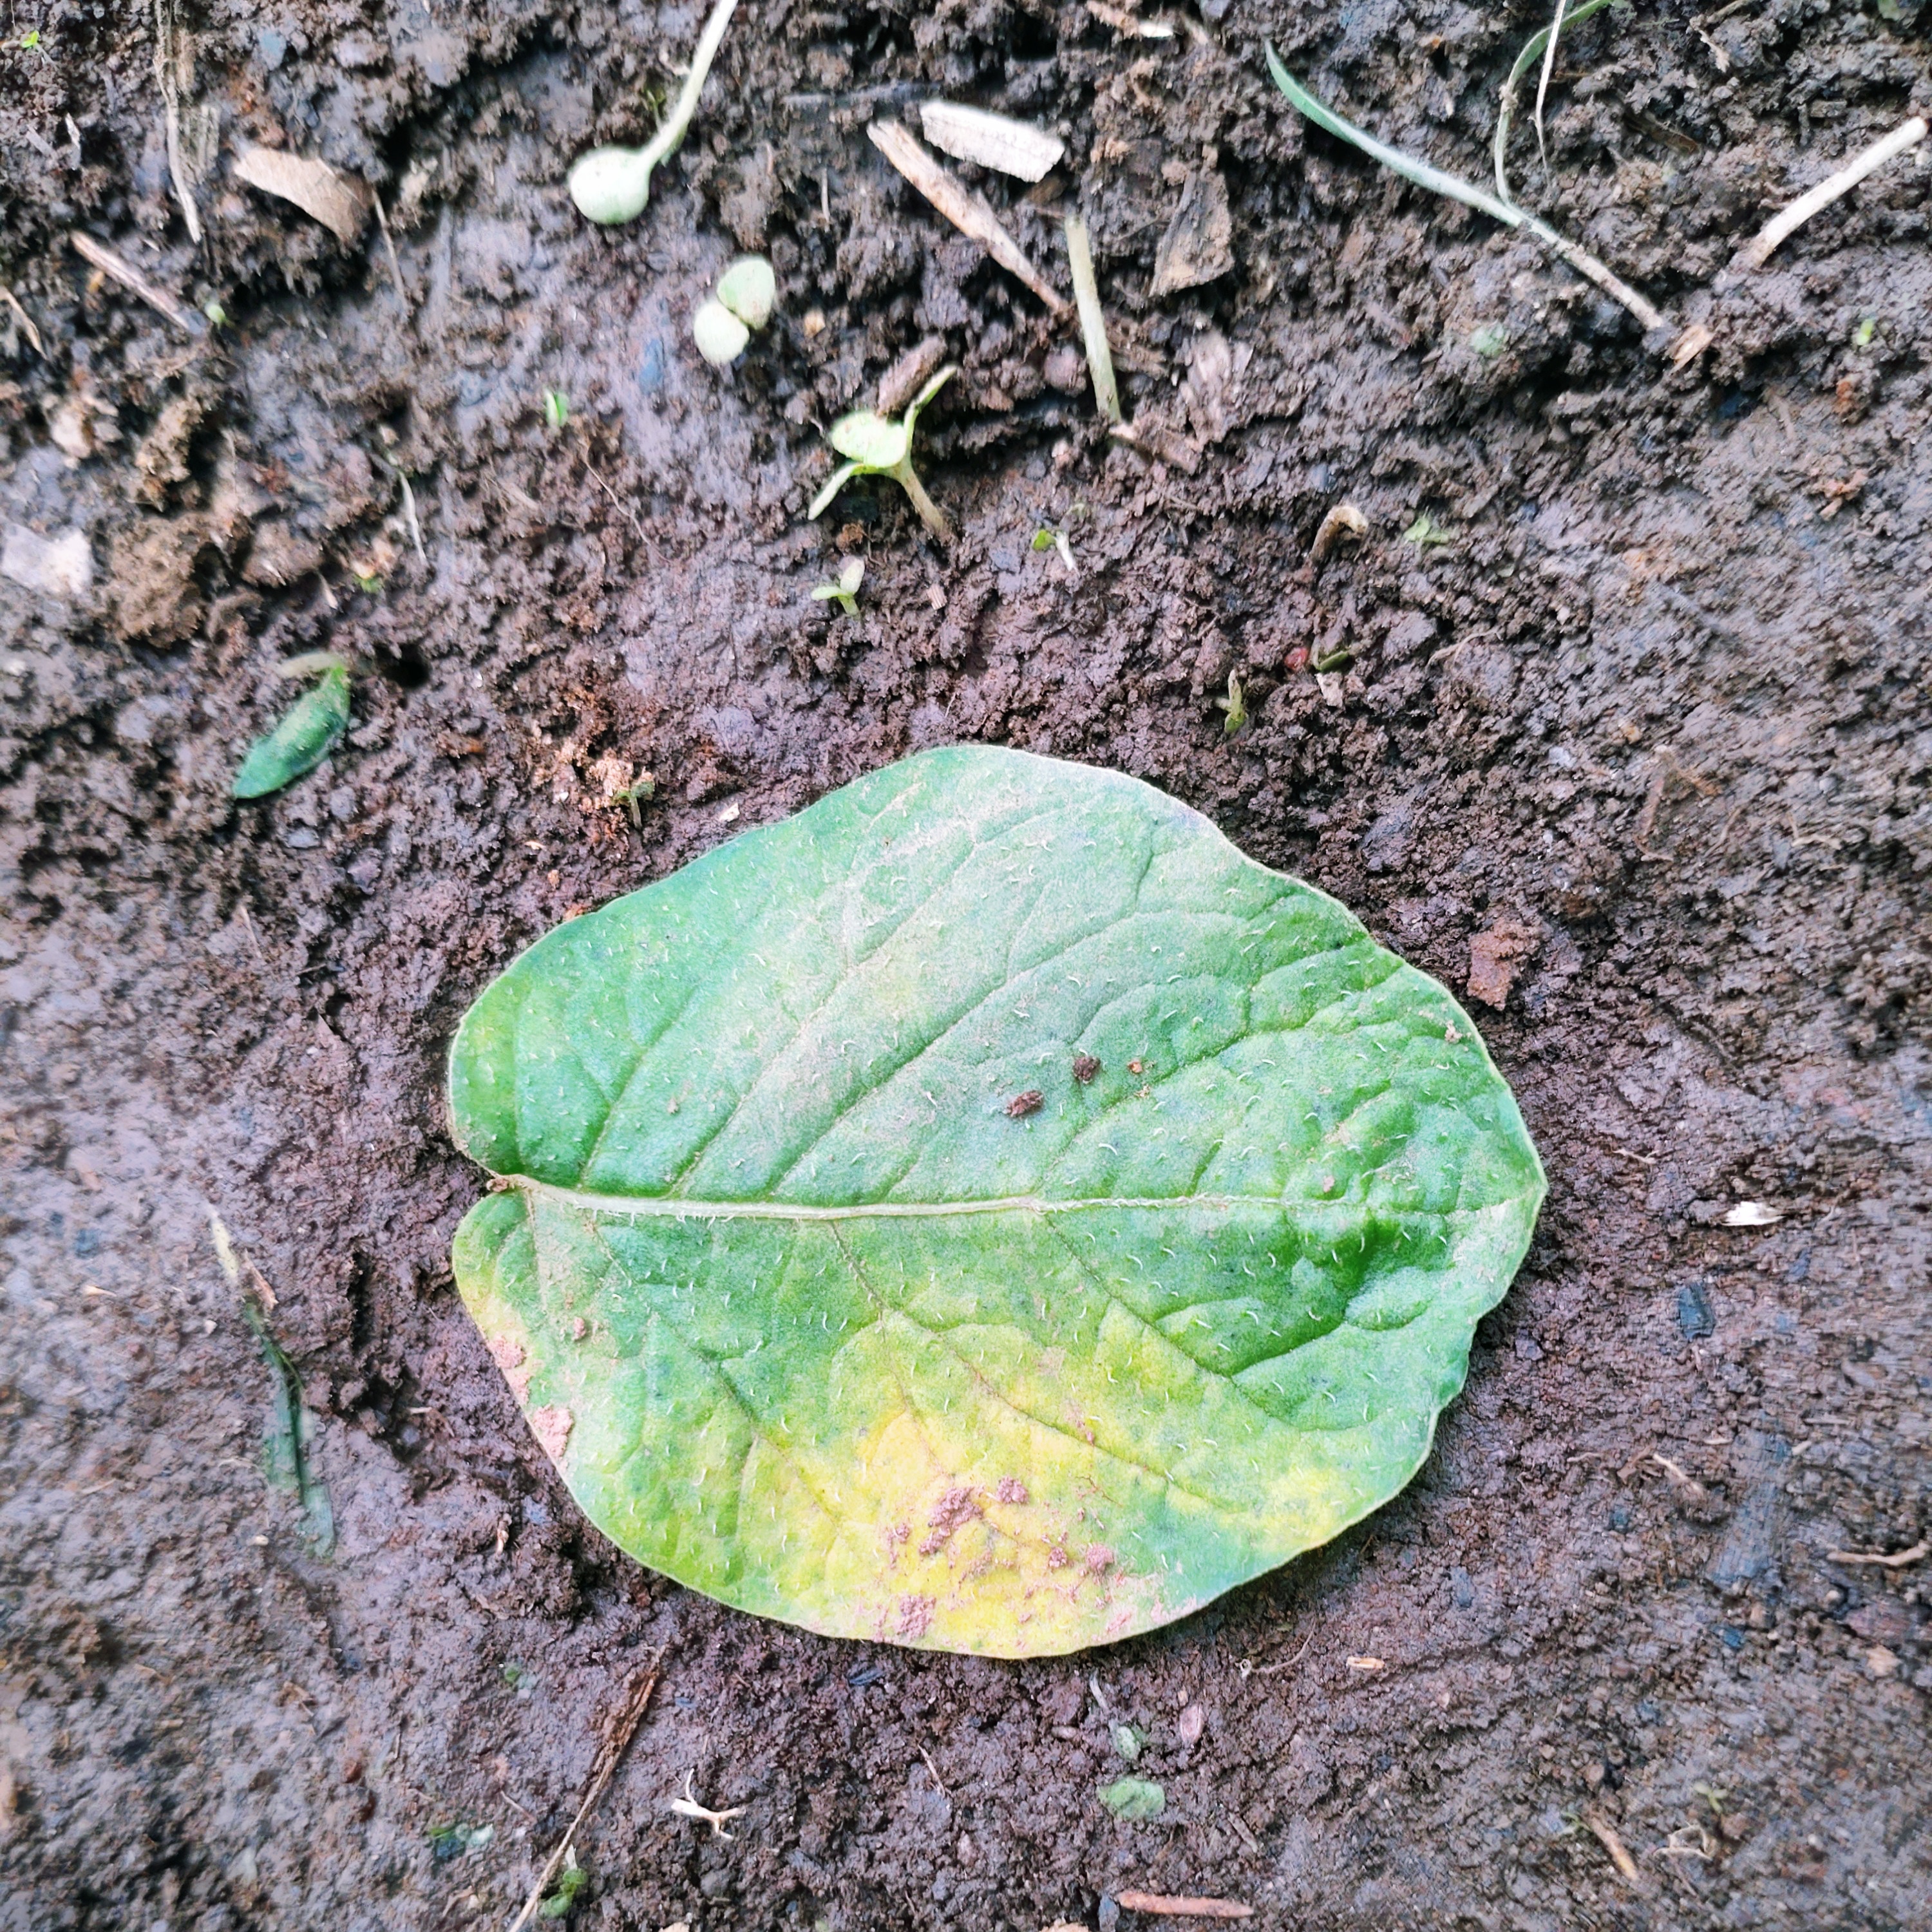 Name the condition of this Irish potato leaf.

late blight
